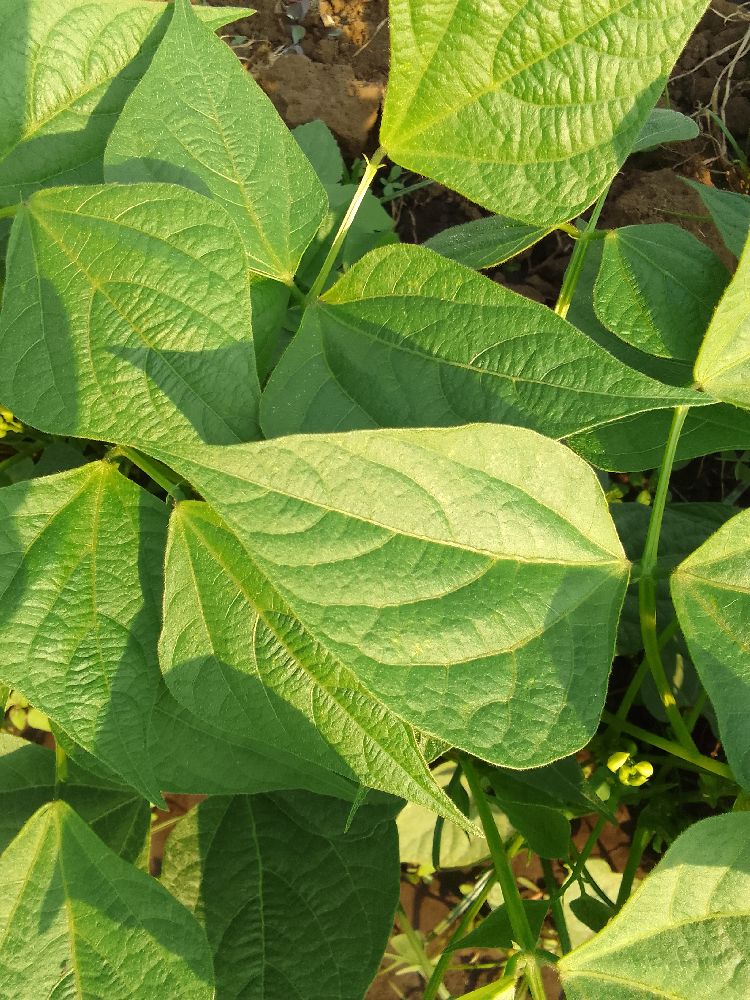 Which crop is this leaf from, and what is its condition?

common bean, healthy
